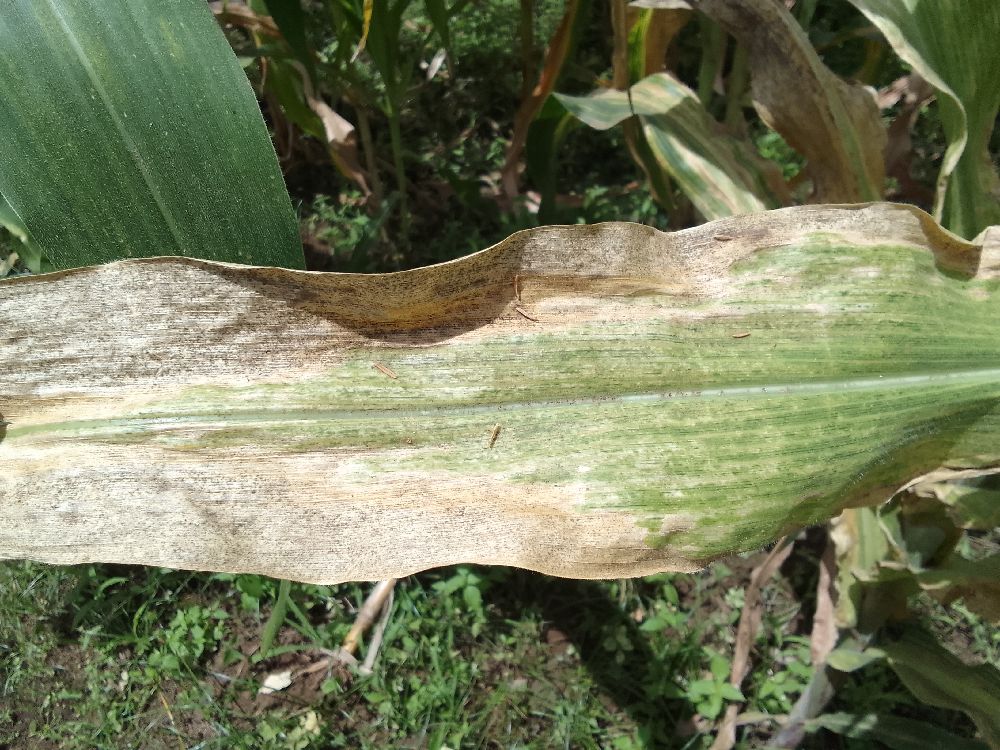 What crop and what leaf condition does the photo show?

maize, maize lethal necrosis
